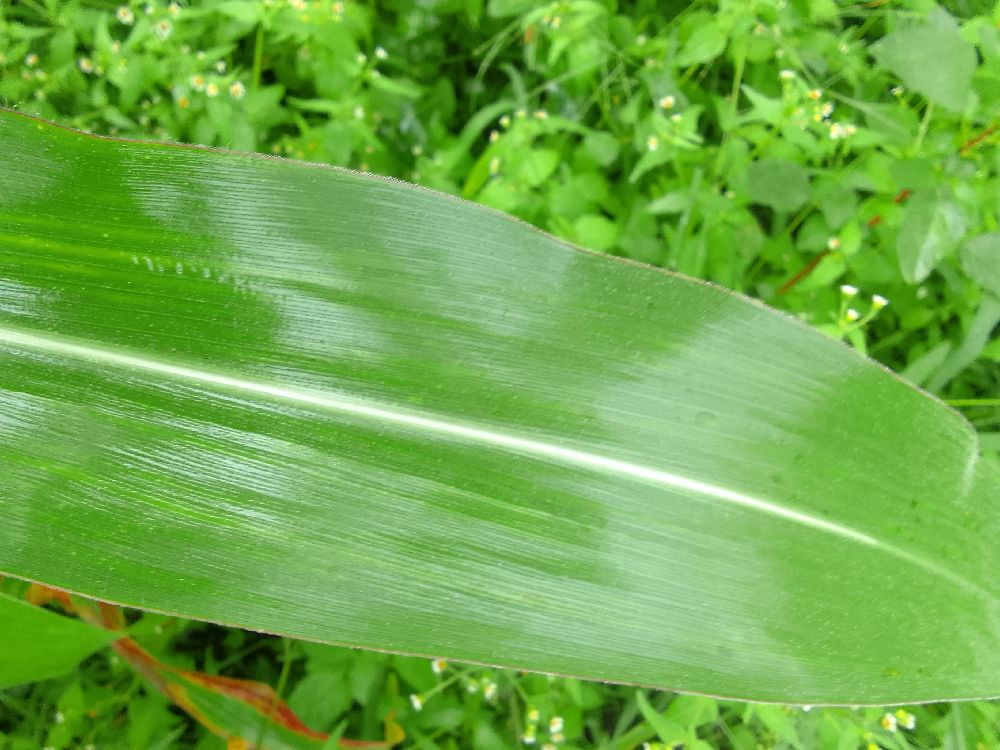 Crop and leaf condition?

maize, healthy
